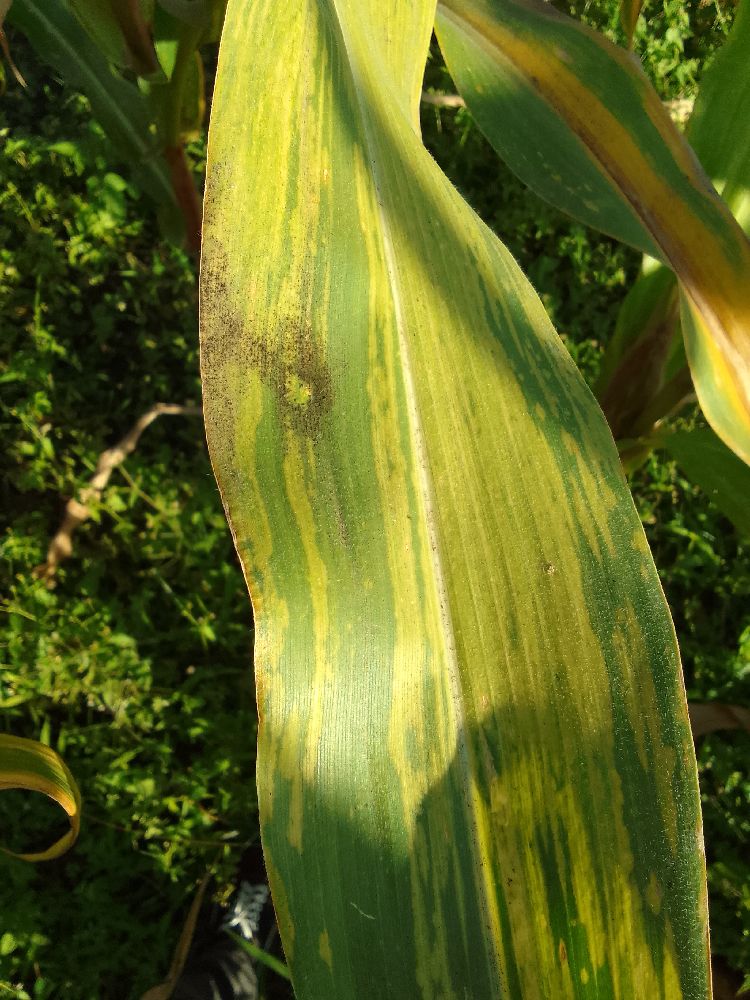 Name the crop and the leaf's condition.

maize, maize lethal necrosis
